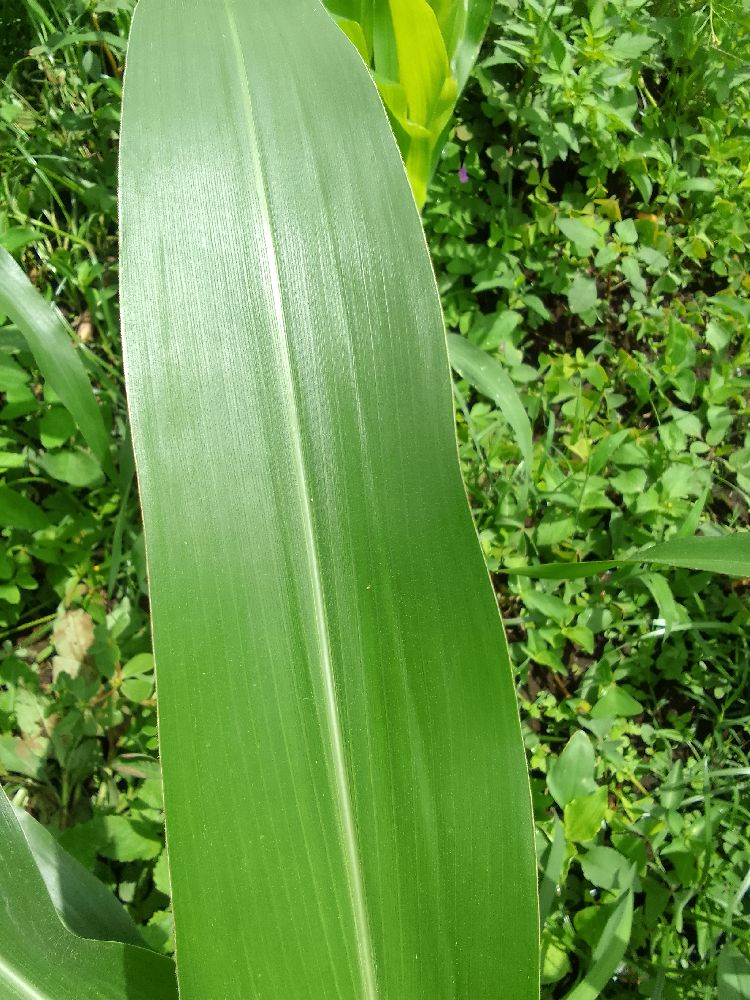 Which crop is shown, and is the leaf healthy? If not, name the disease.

maize, healthy
